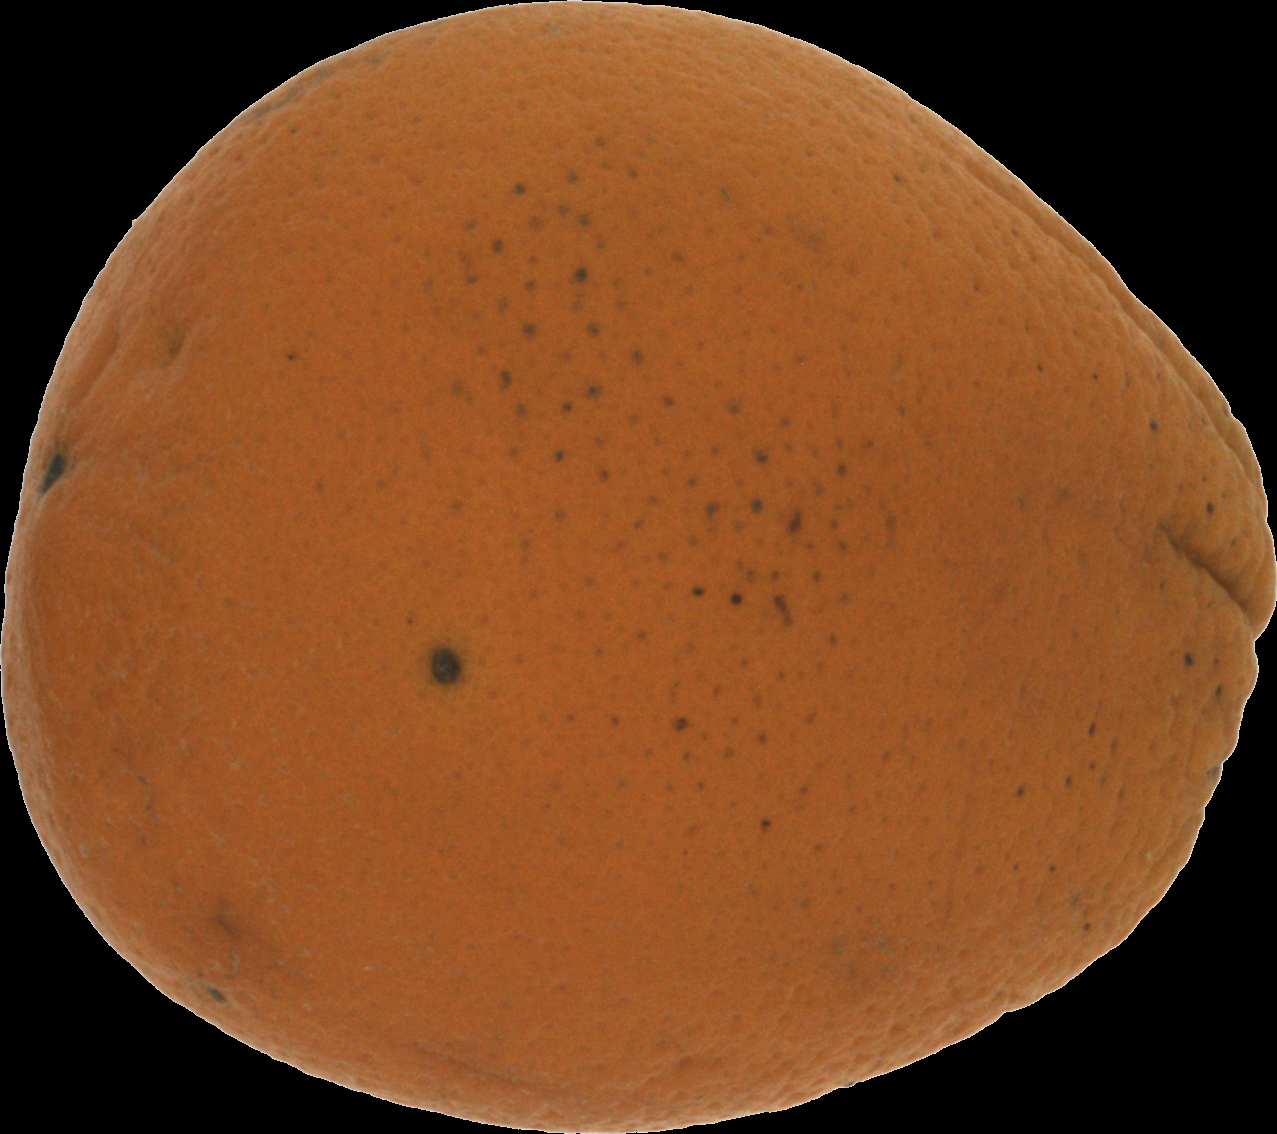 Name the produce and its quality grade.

orange, bad
